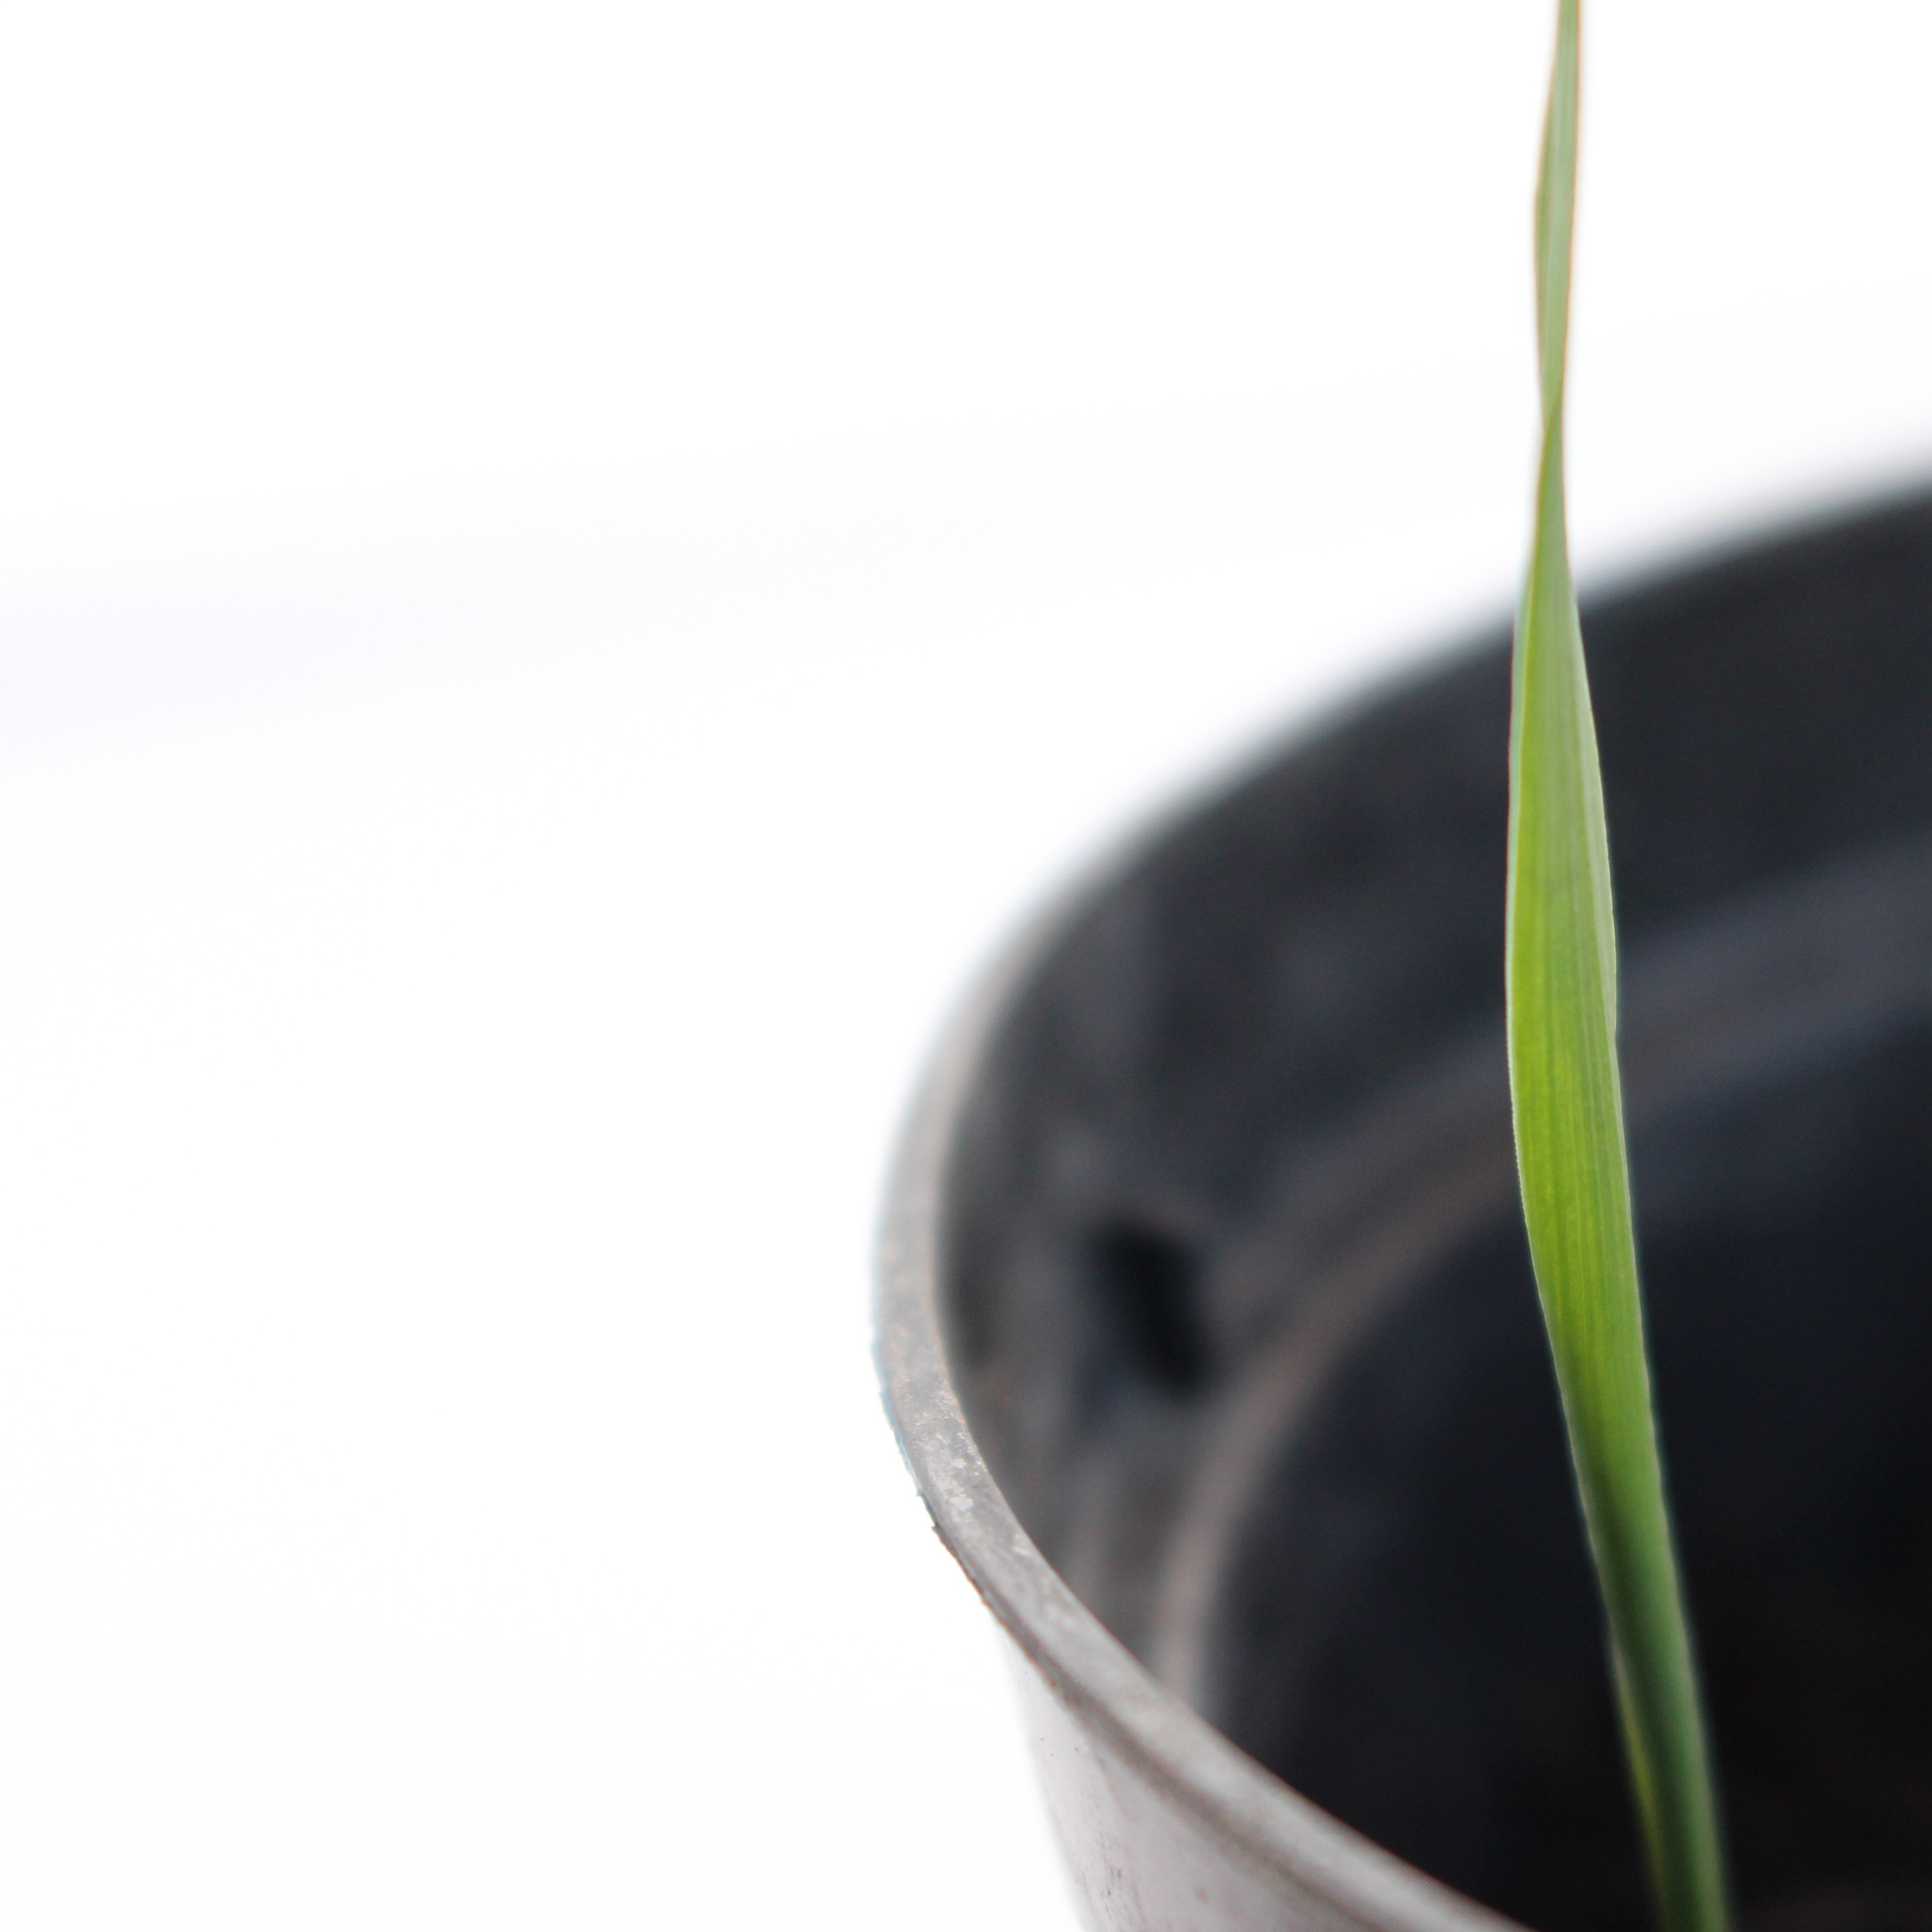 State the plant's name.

Avena sterilis
